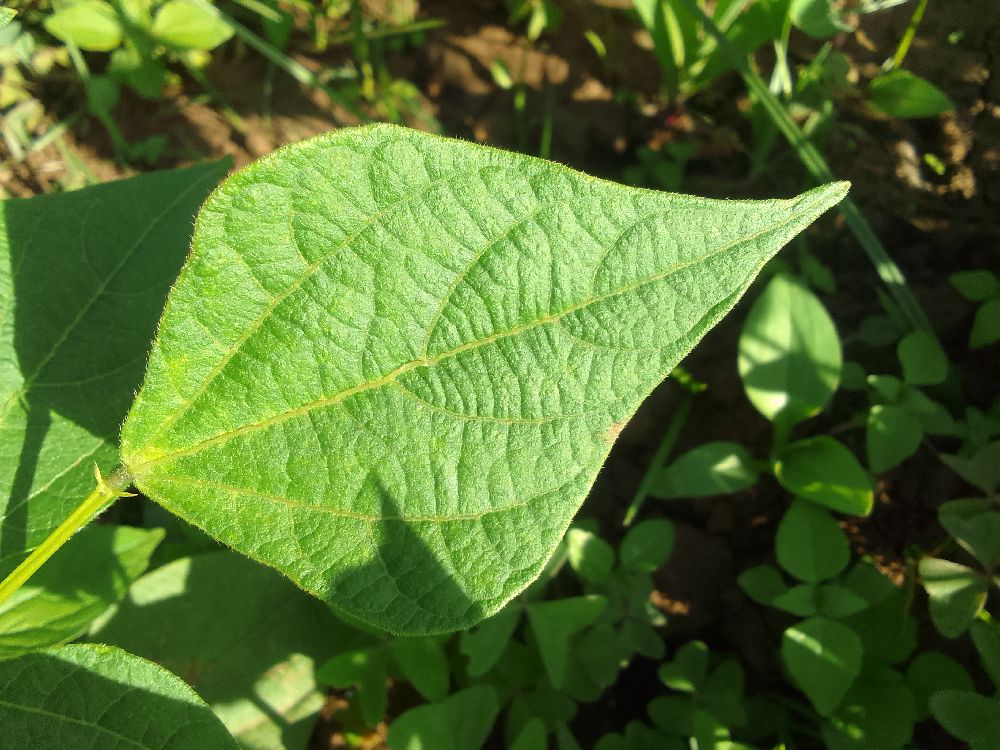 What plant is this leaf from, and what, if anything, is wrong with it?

common bean, healthy
